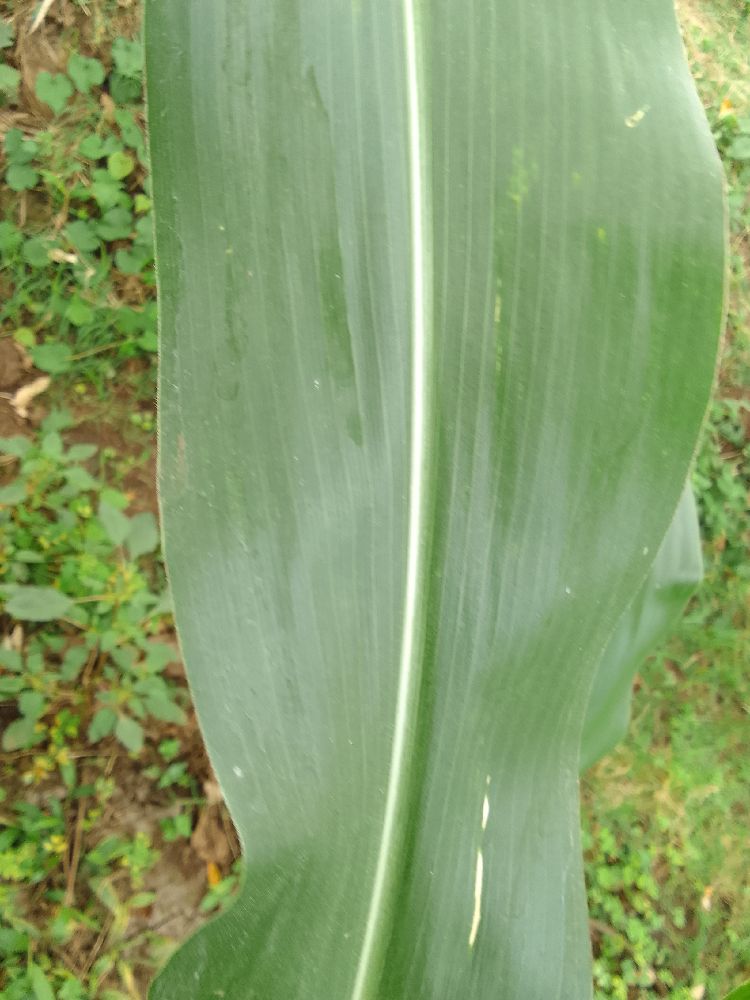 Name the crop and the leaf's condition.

maize, healthy
